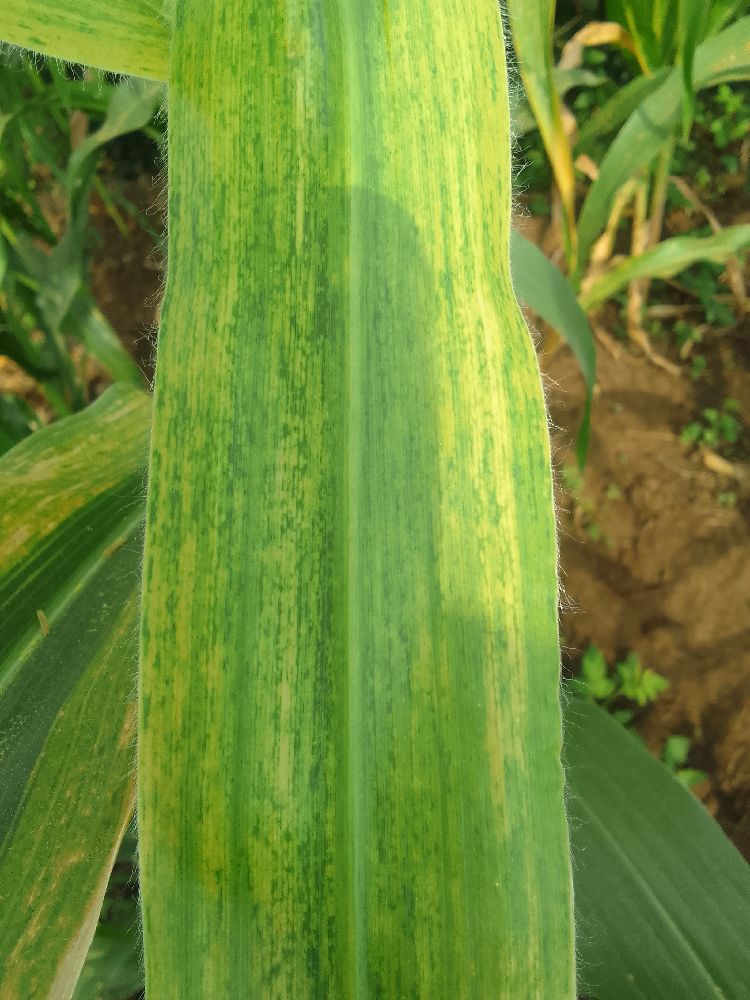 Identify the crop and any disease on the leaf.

maize, maize lethal necrosis
